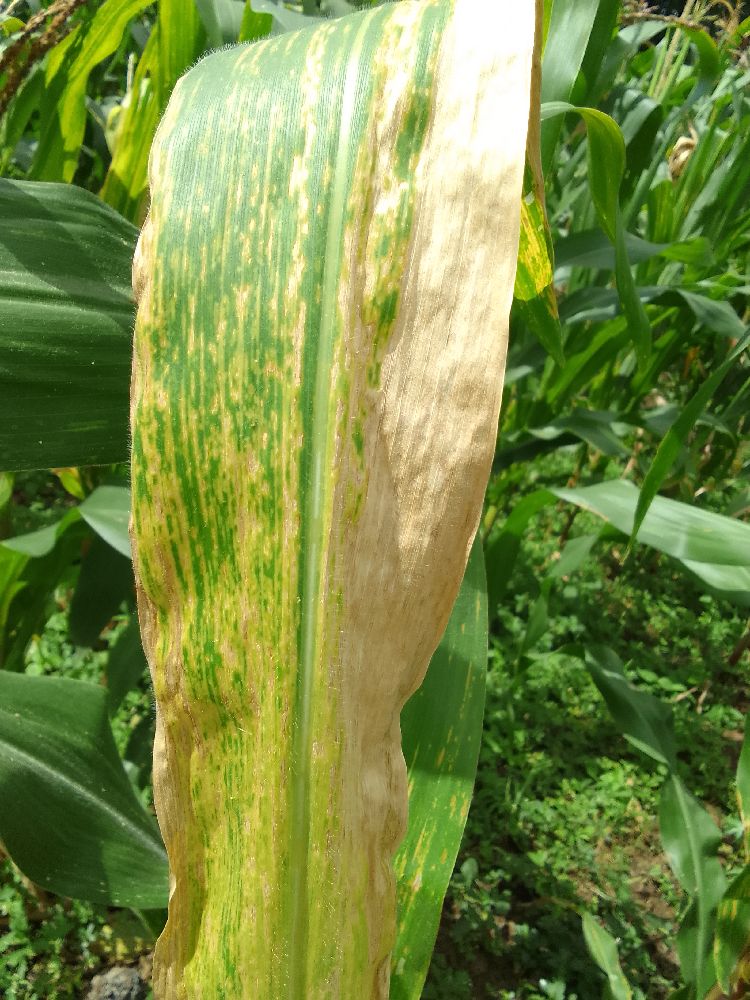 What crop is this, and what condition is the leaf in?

maize, maize lethal necrosis
